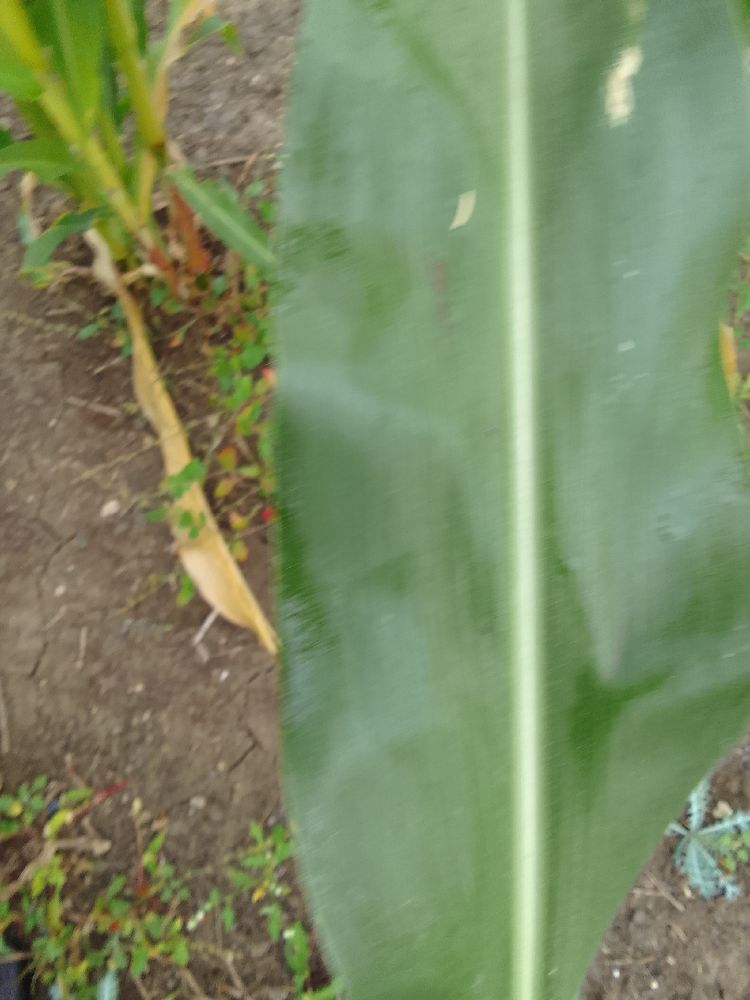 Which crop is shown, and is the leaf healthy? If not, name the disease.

maize, healthy
